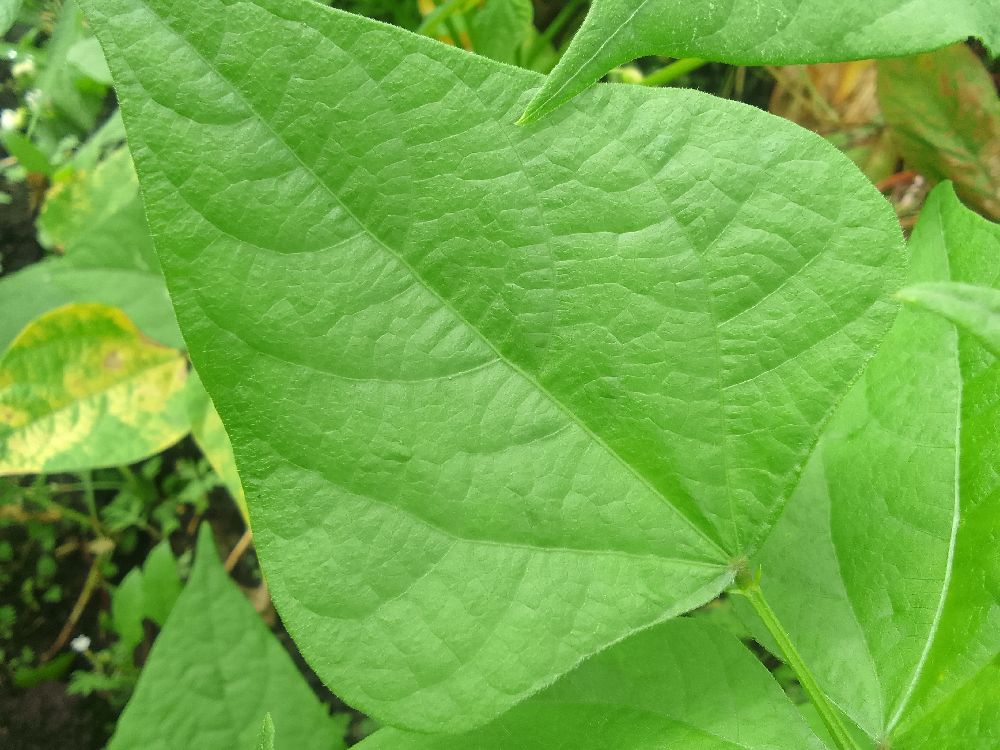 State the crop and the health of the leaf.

common bean, healthy
